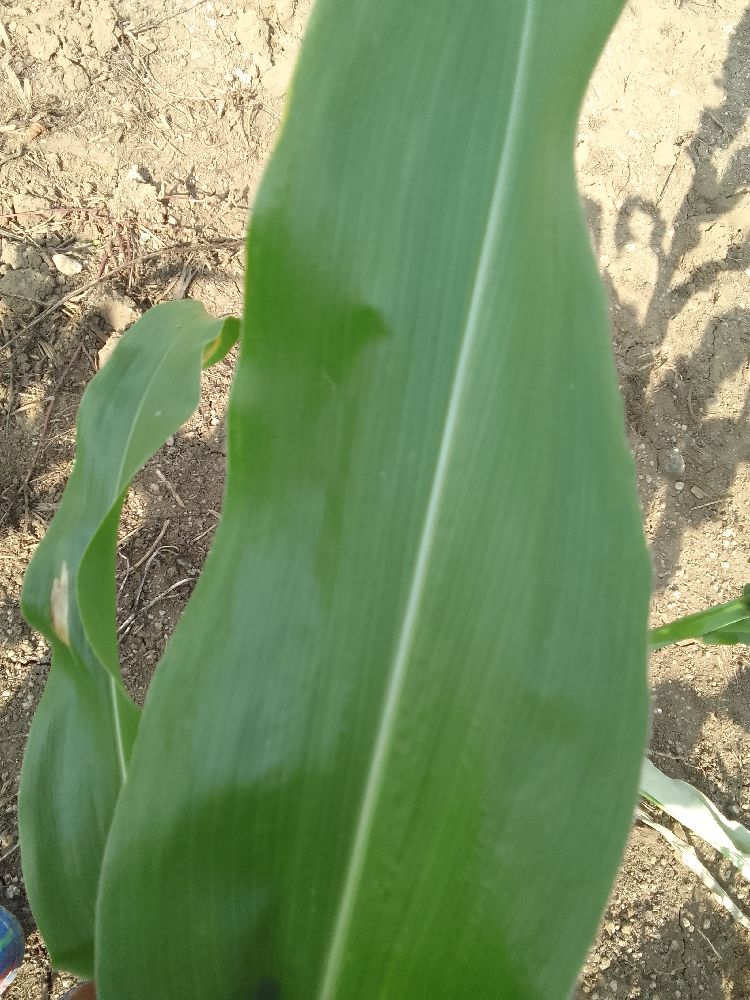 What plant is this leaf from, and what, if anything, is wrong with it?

maize, healthy
